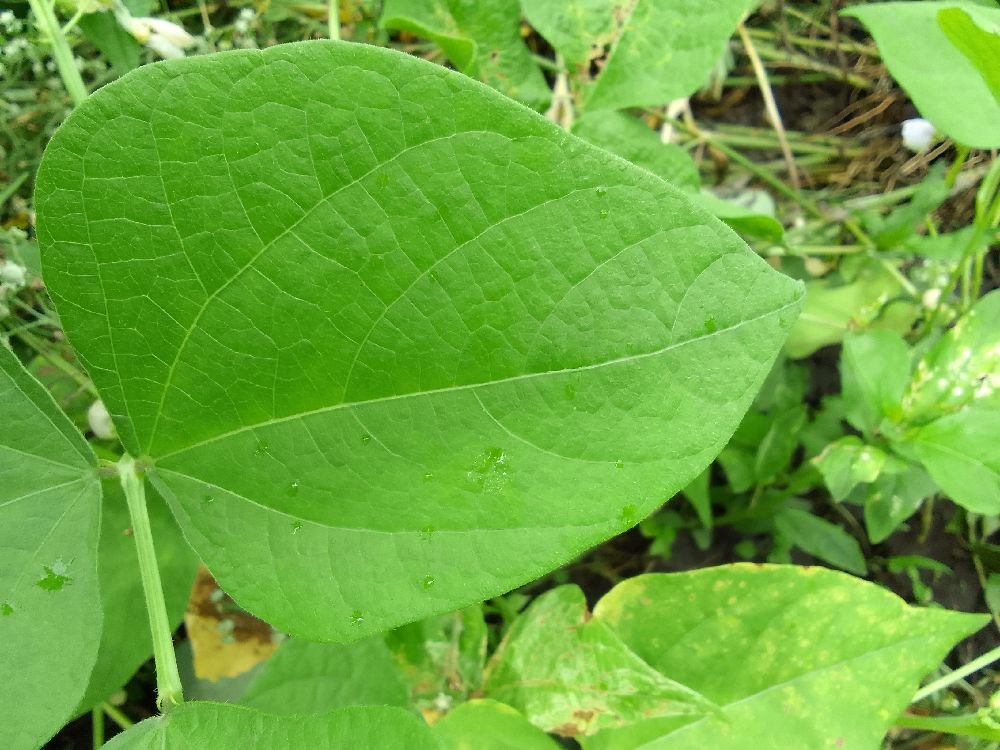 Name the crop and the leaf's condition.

common bean, healthy
